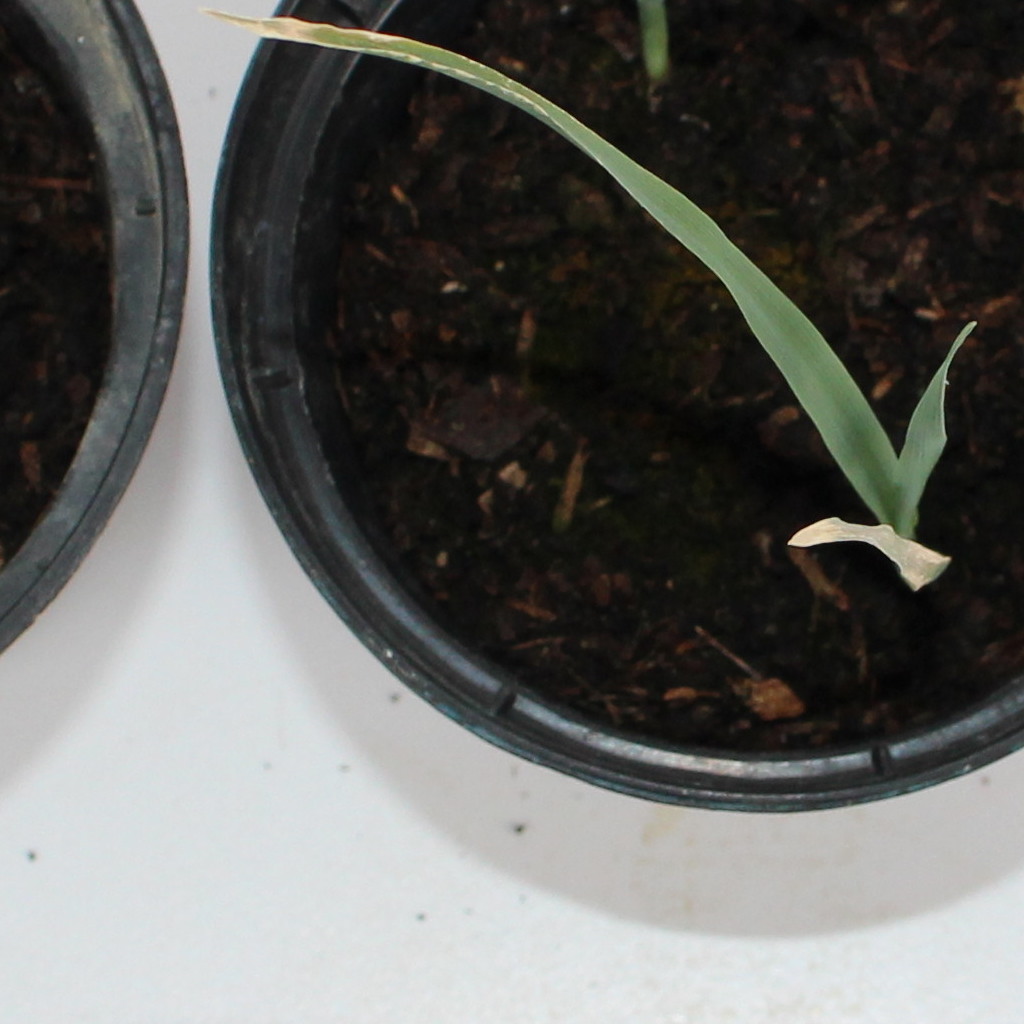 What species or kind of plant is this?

Avena sterilis
